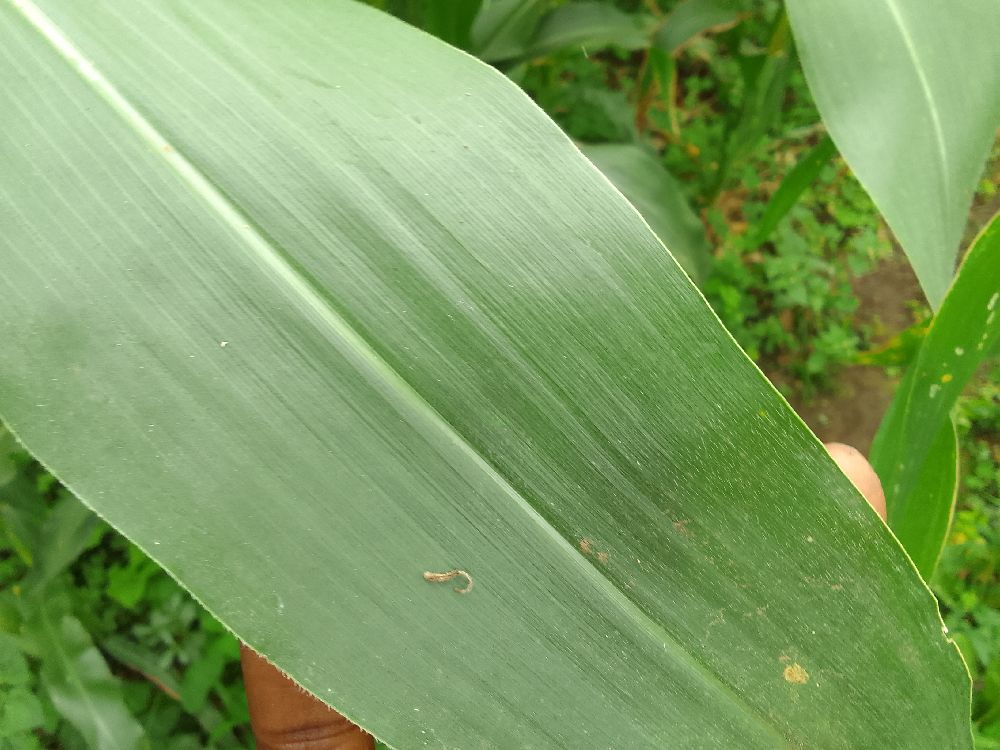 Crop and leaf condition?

maize, healthy
